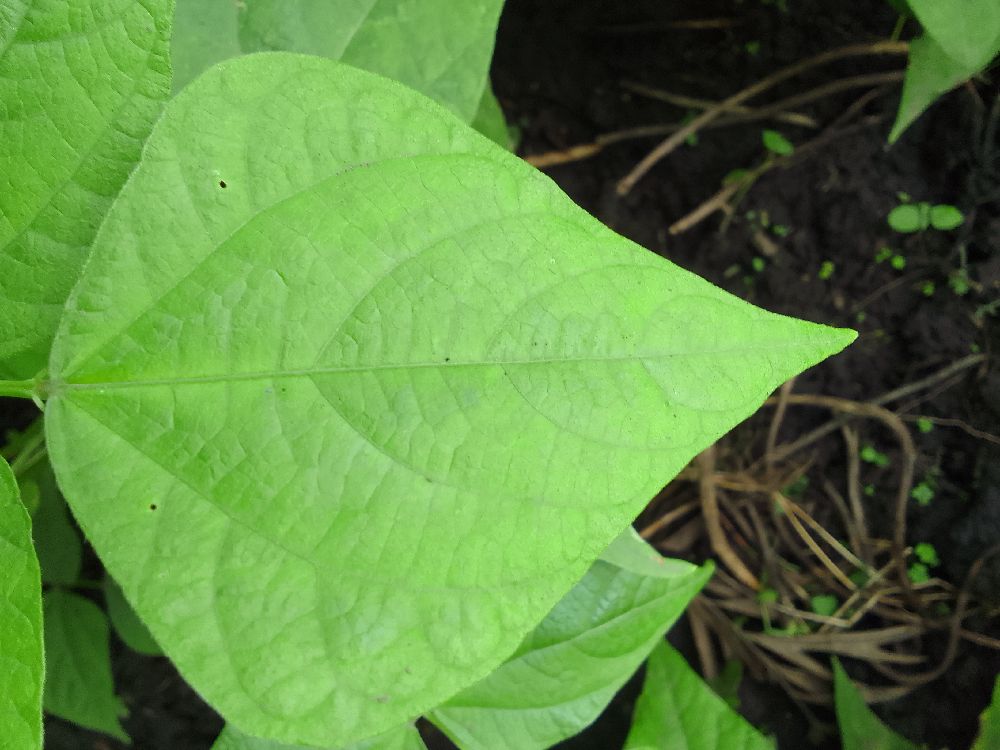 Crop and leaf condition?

common bean, healthy
